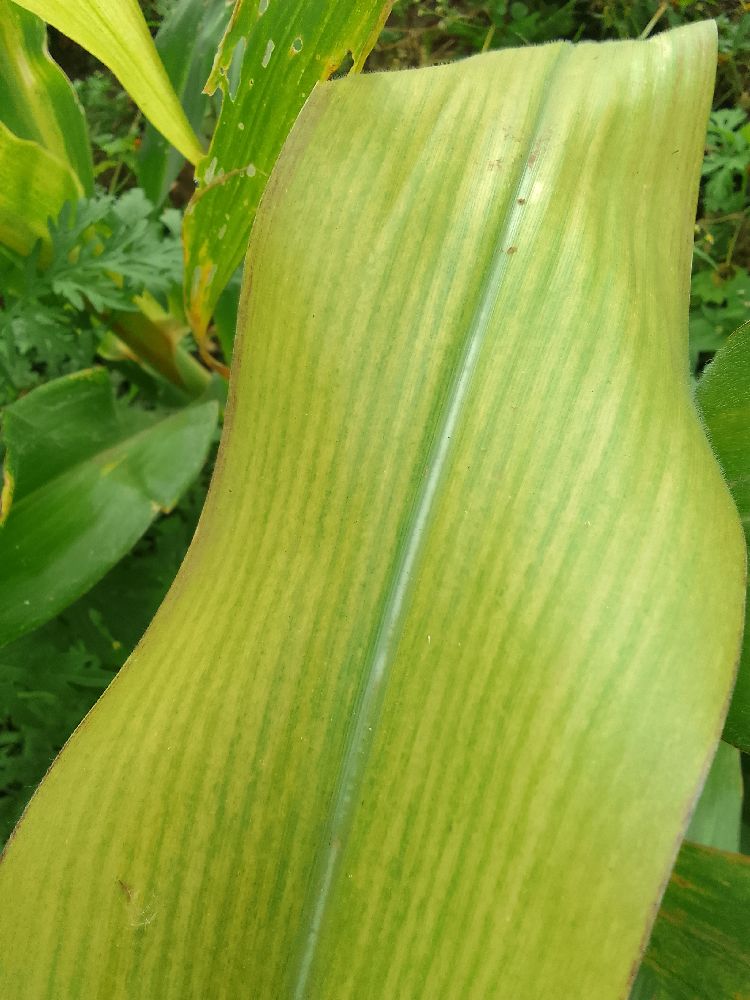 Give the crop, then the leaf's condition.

maize, maize lethal necrosis
